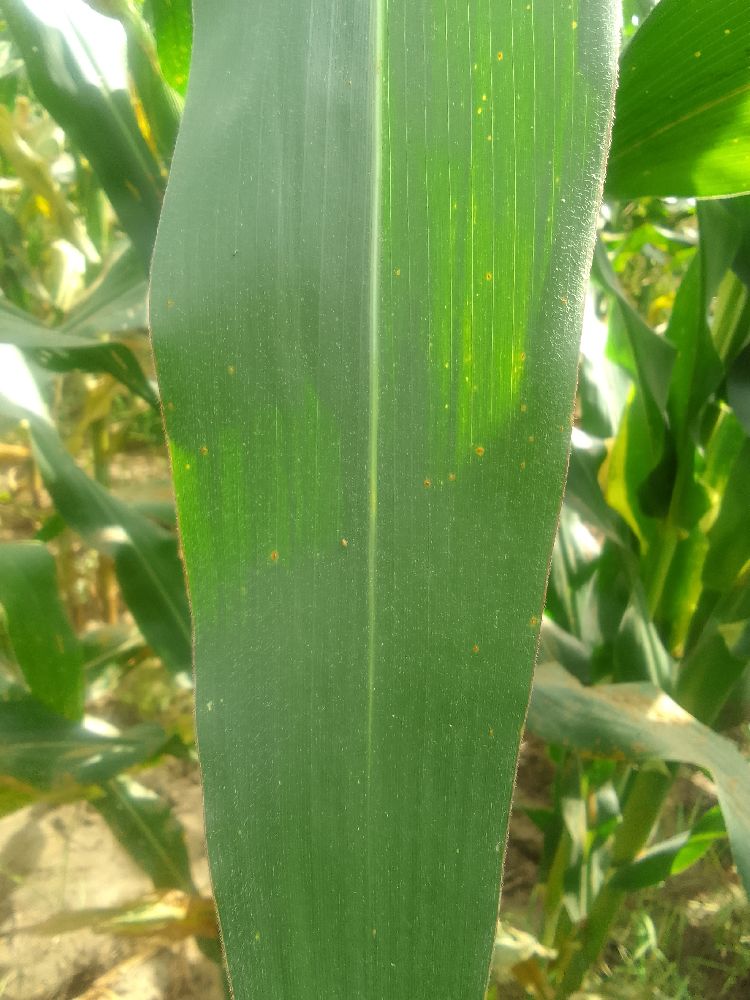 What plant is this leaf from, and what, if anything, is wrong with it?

maize, healthy
